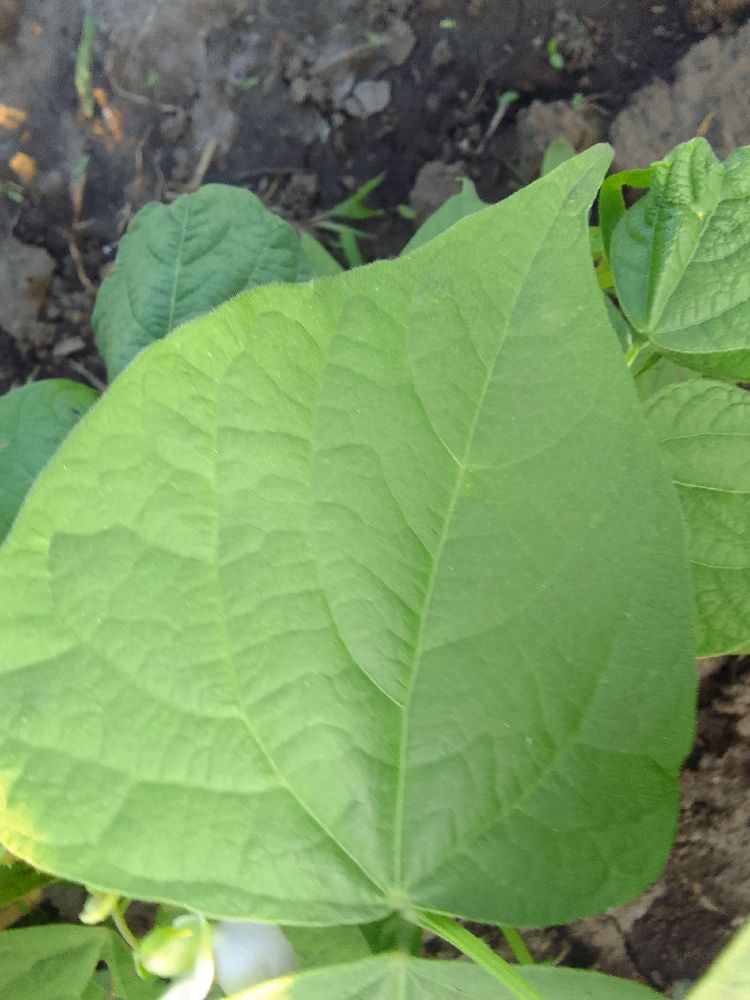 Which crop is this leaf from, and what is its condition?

common bean, healthy
